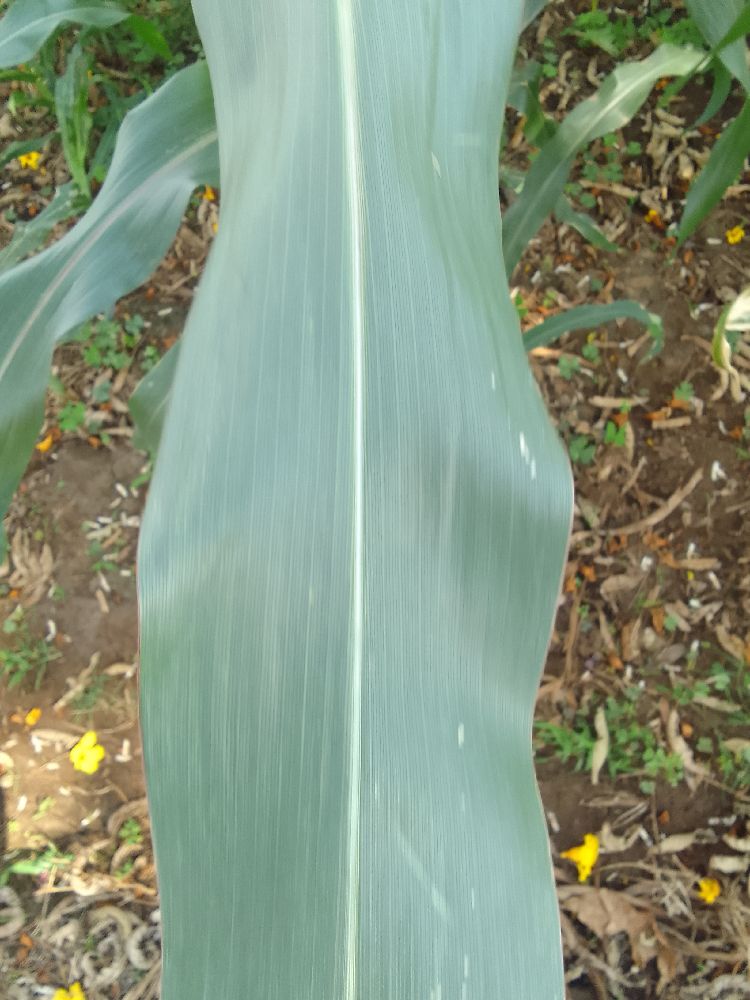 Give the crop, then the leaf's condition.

maize, healthy
